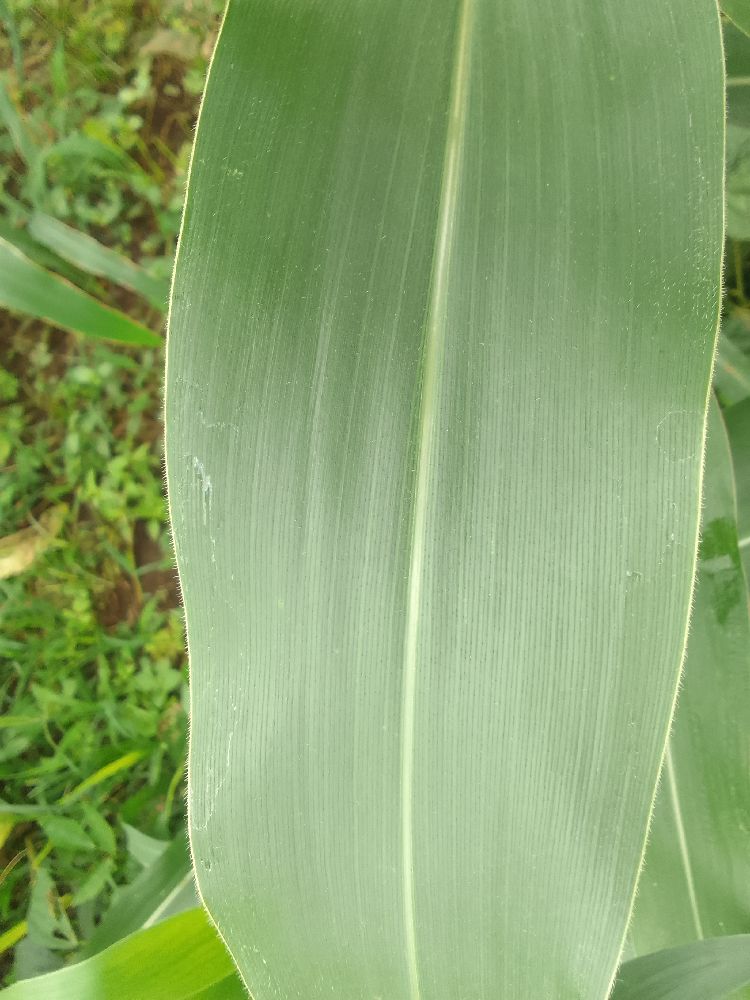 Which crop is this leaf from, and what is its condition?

maize, healthy
